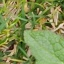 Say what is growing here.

structured weed
